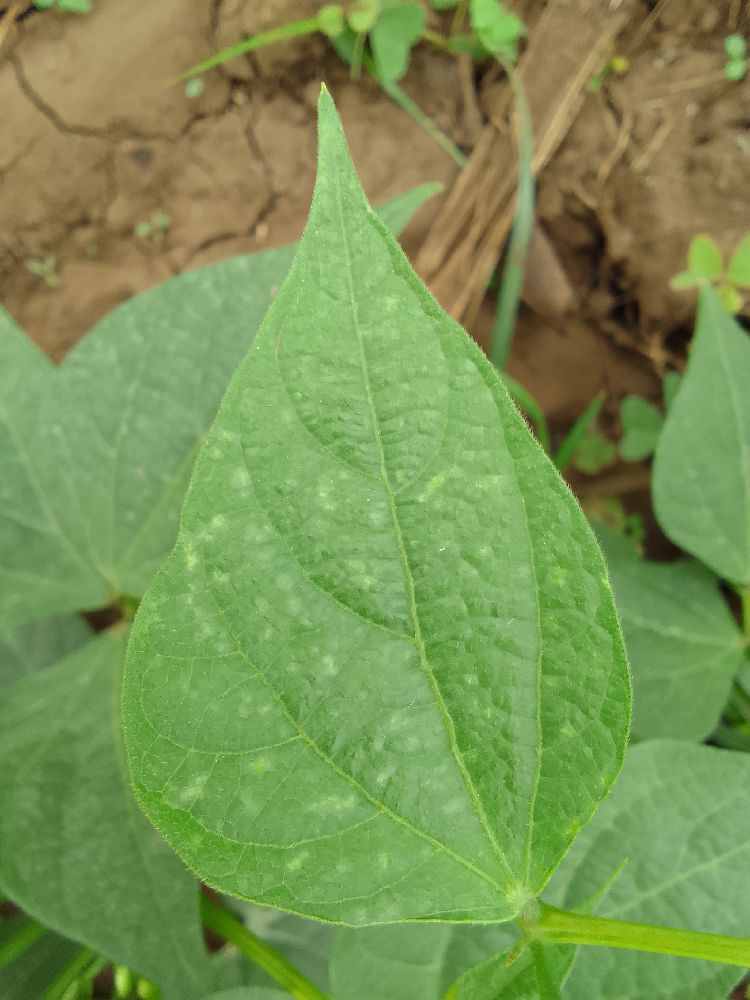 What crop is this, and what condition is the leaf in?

common bean, healthy
